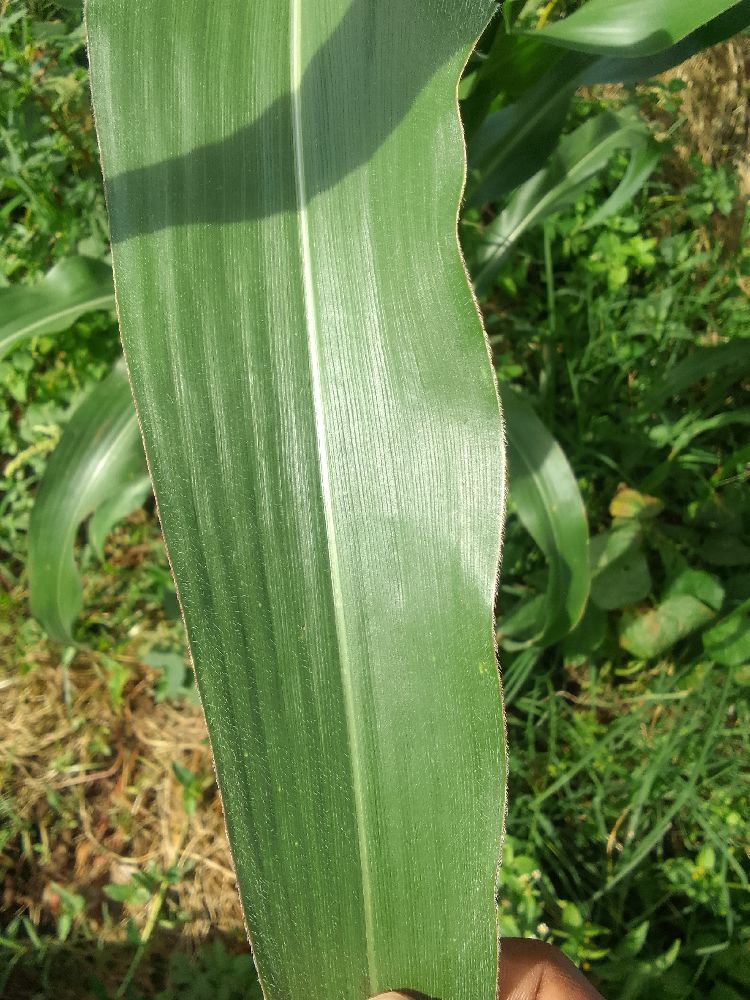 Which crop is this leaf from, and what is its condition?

maize, healthy
